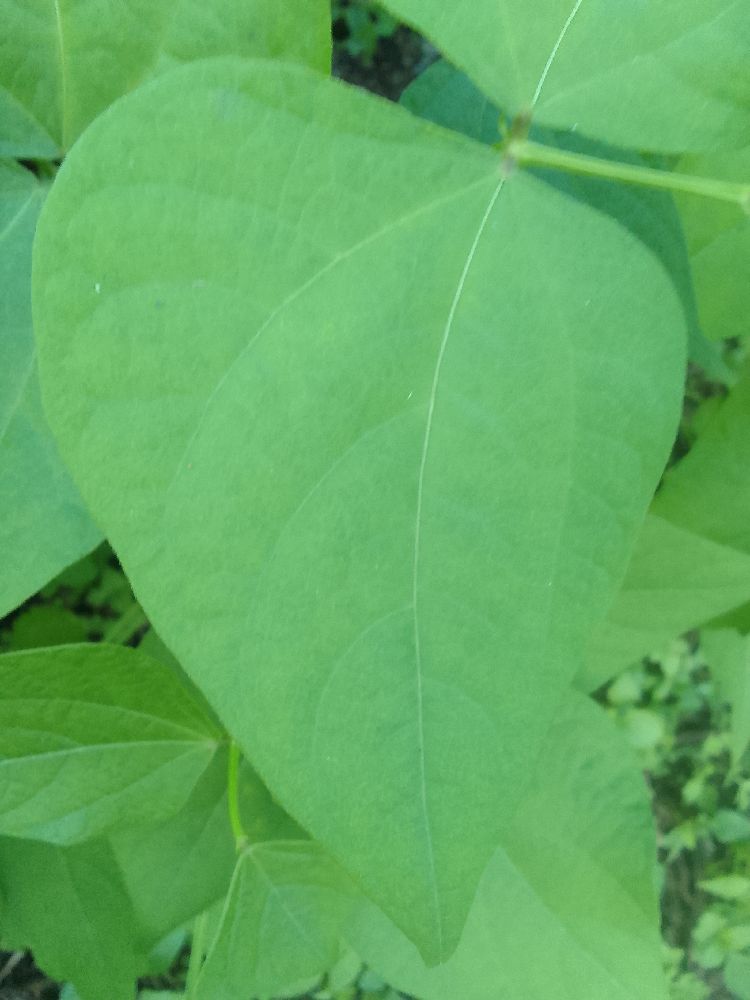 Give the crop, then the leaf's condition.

common bean, healthy
